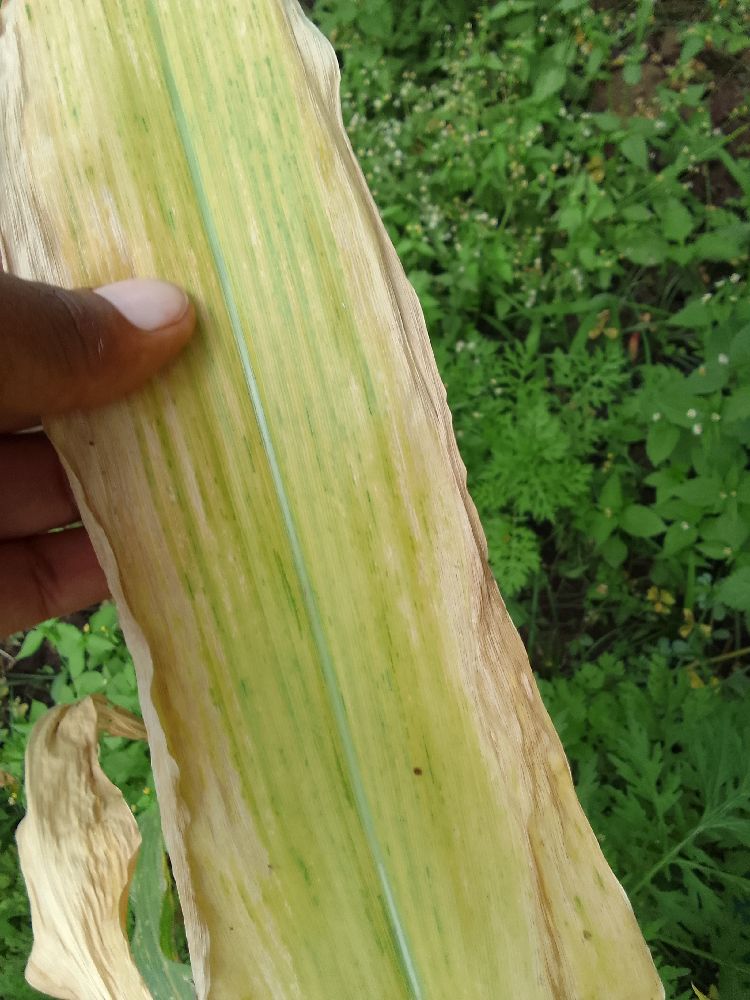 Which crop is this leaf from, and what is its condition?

maize, maize lethal necrosis
